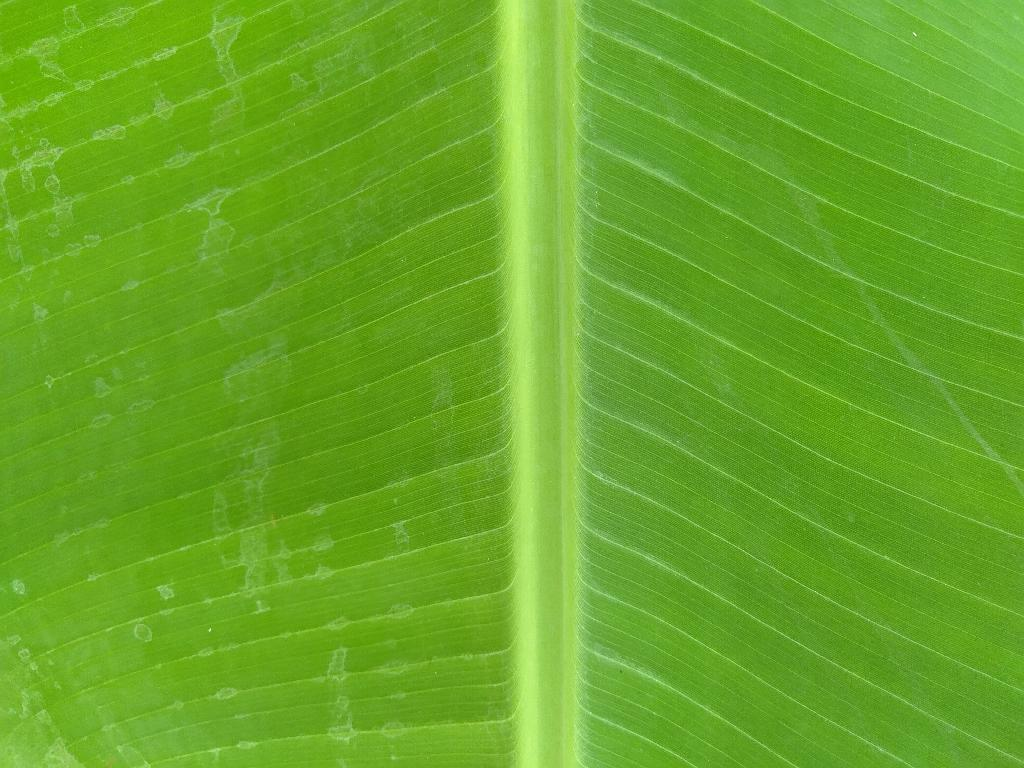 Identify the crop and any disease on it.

banana, healthy
